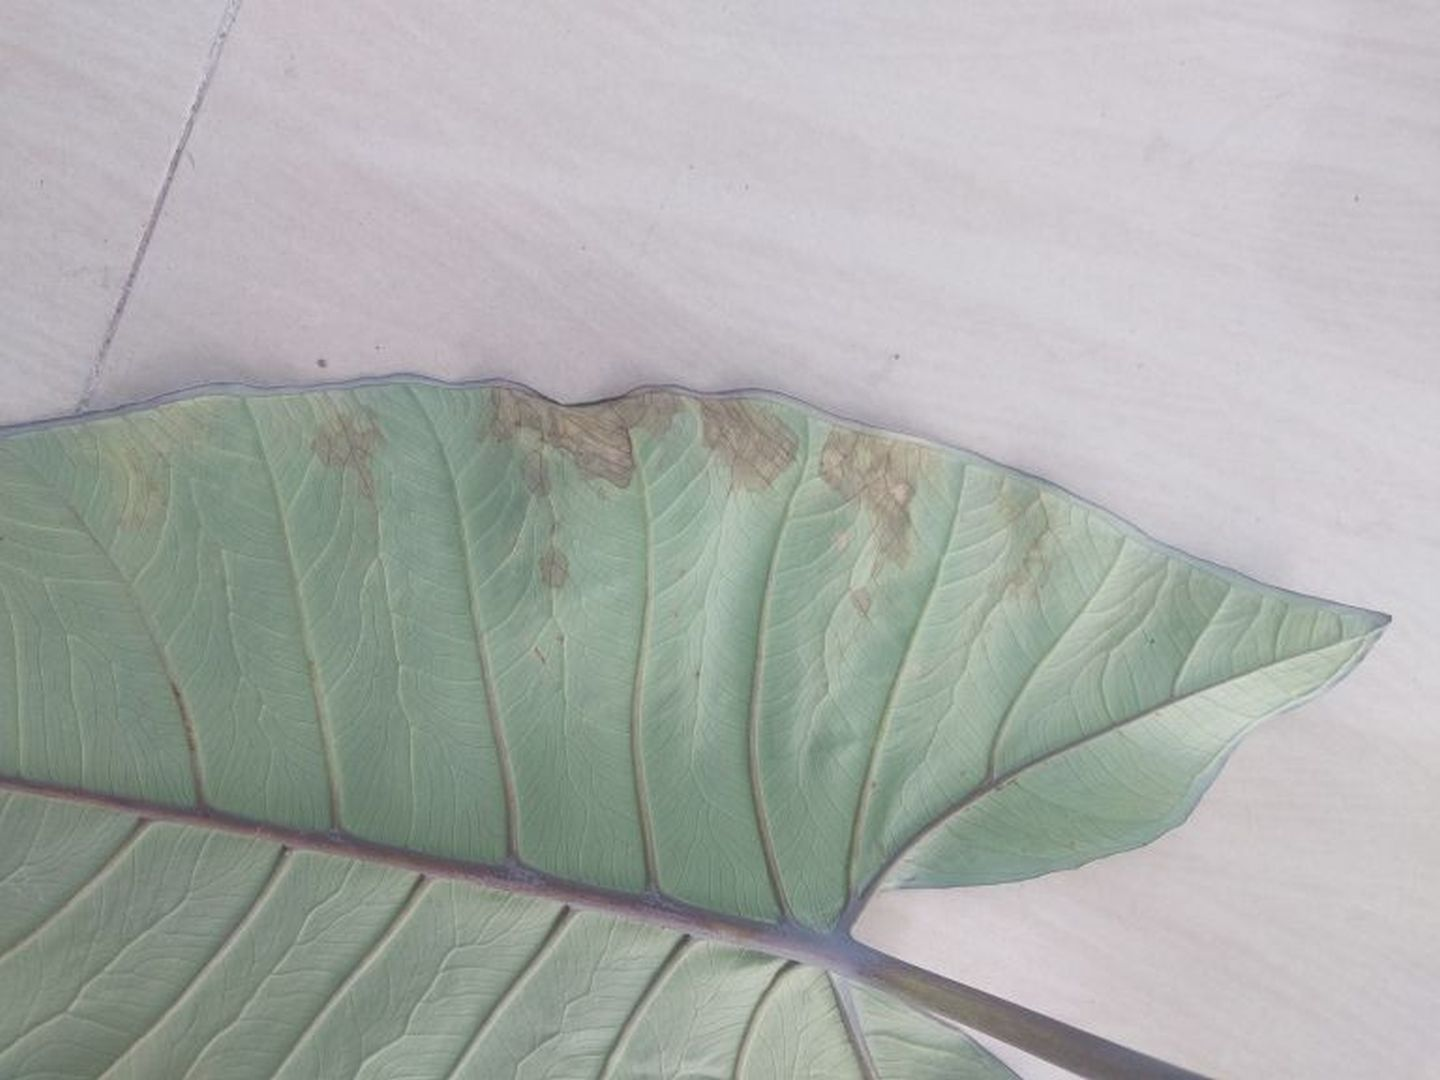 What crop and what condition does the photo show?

taro, leaf blight
